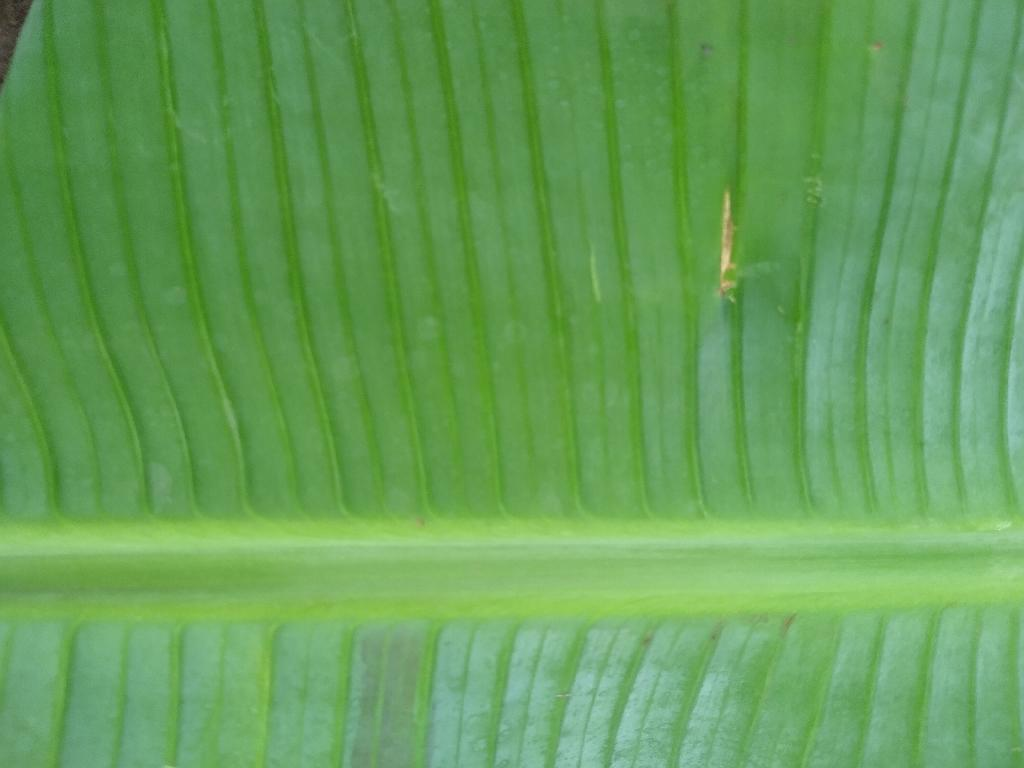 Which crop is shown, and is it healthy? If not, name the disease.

banana, healthy
